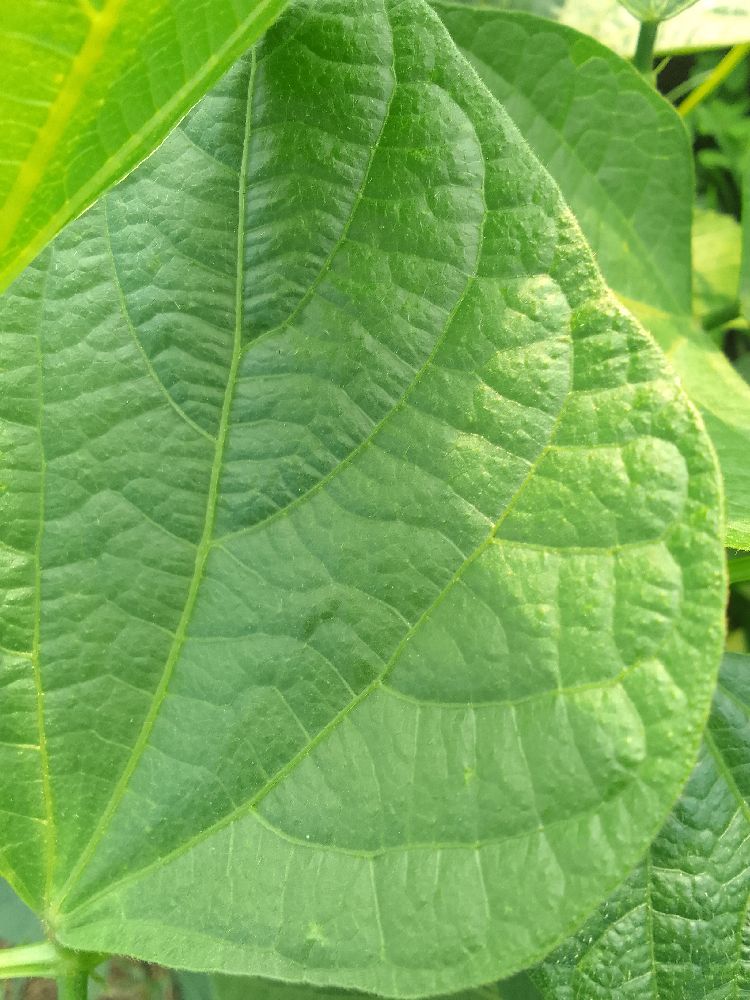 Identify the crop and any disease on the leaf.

common bean, healthy
